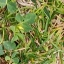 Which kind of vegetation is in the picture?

unstructured weed
